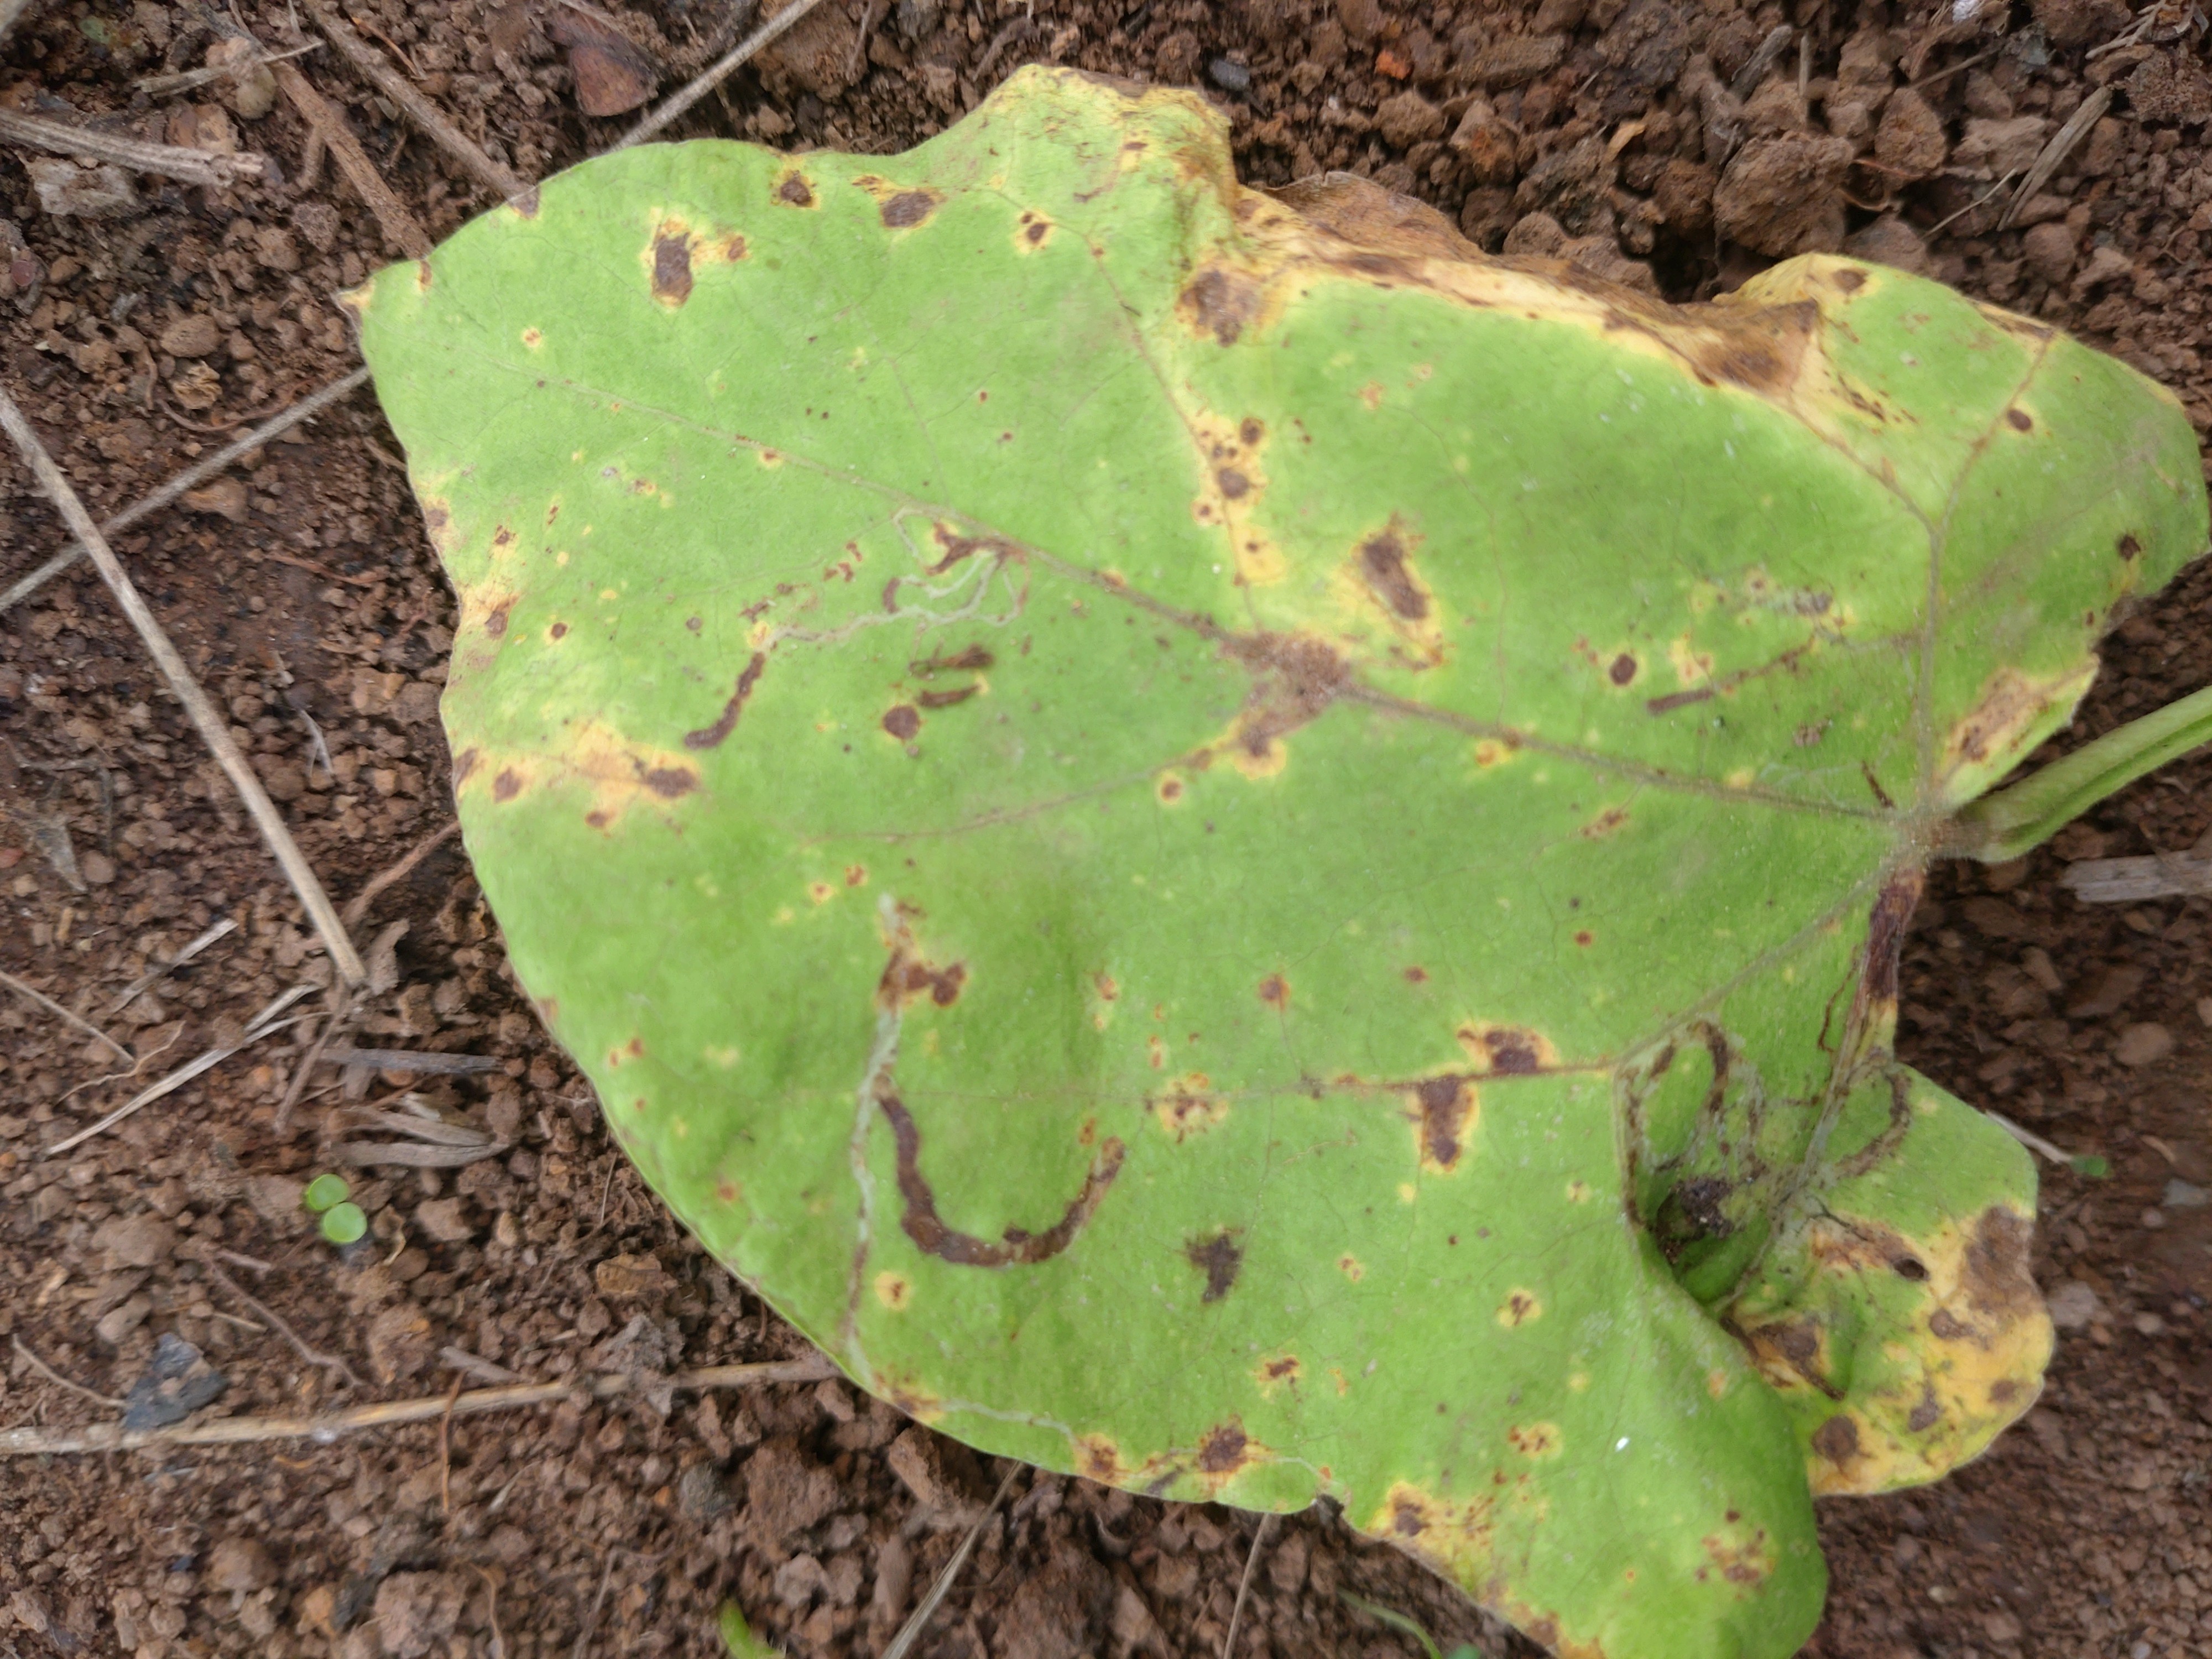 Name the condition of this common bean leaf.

rust
